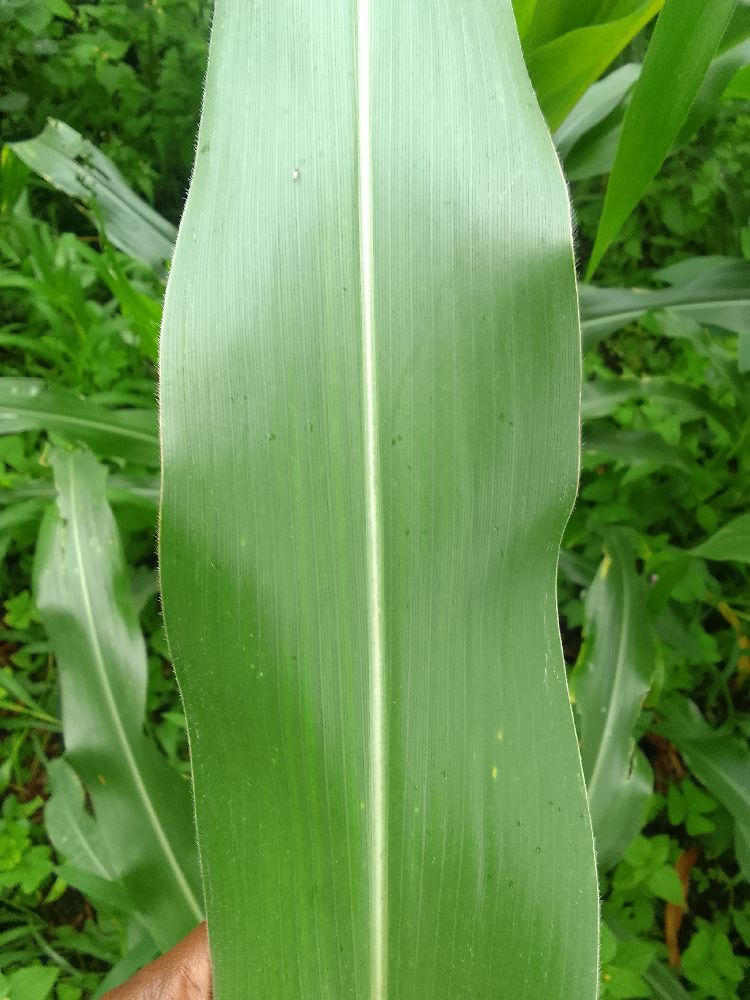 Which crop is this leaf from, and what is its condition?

maize, healthy
